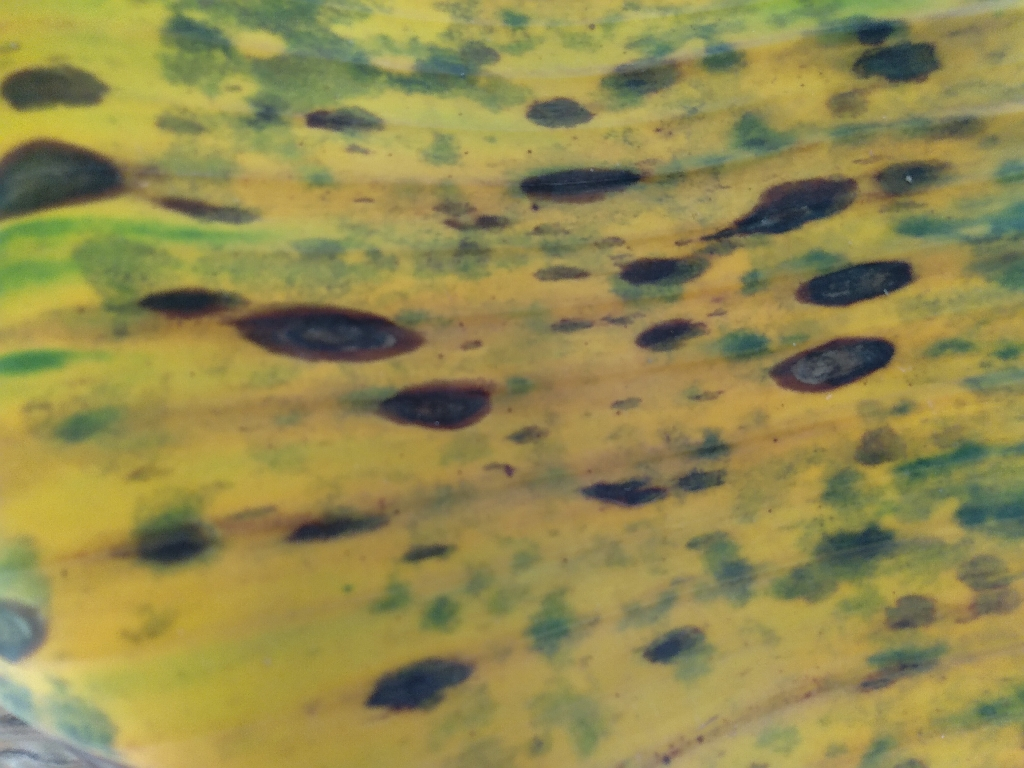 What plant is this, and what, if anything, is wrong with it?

banana, black sigatoka
